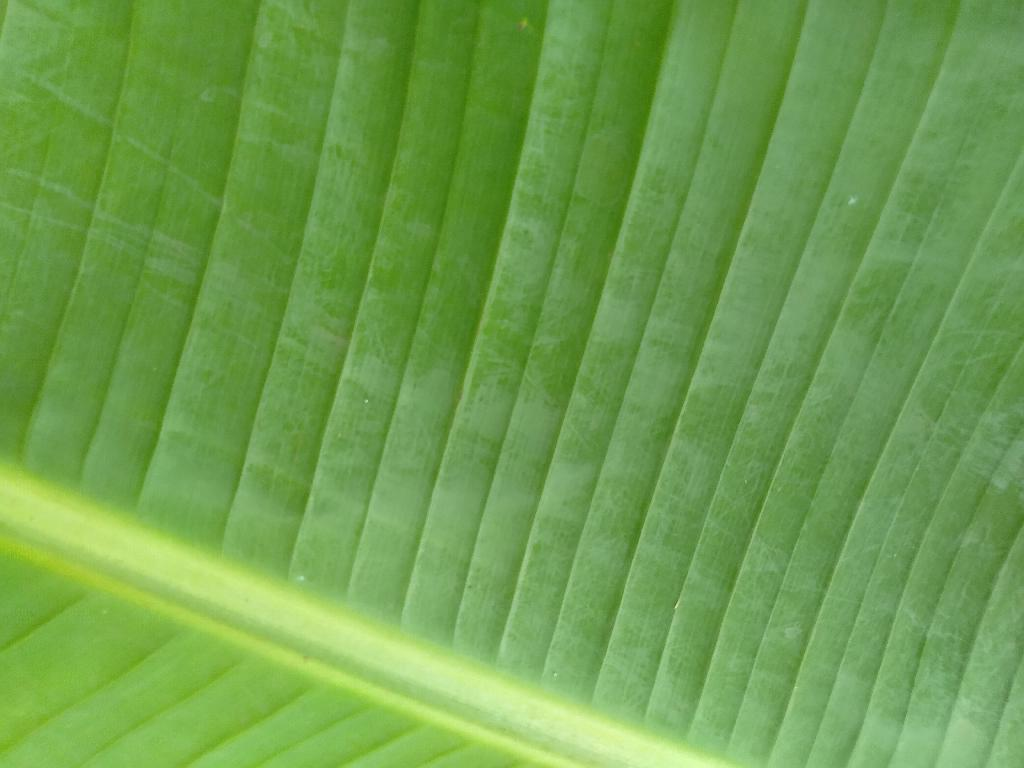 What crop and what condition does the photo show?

banana, healthy
